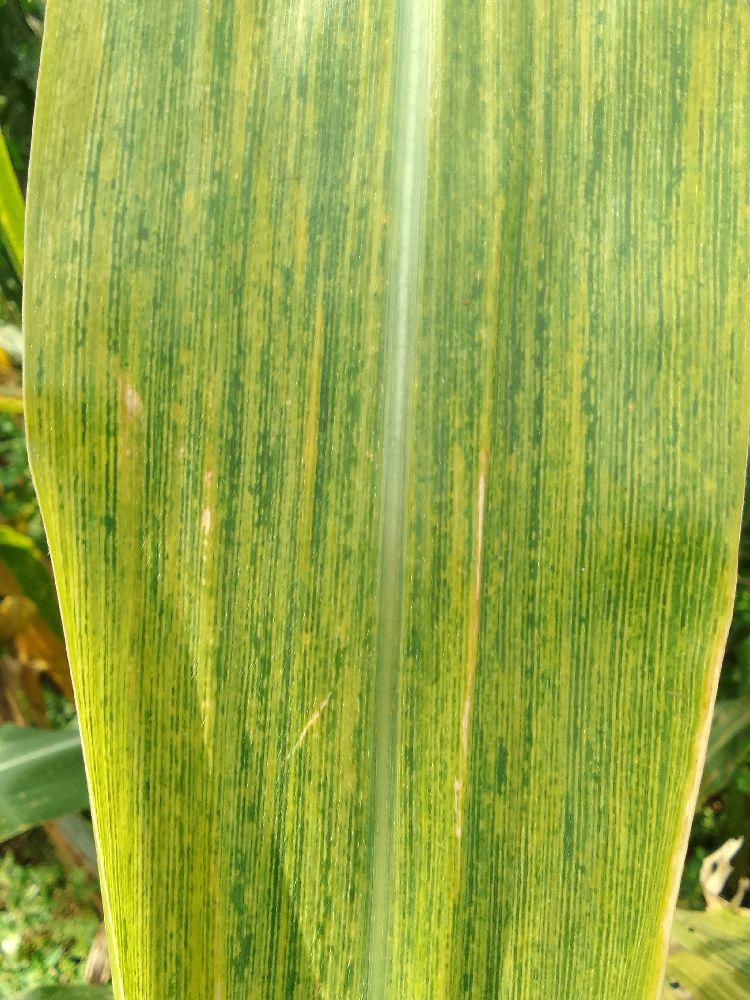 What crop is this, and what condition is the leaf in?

maize, maize lethal necrosis
